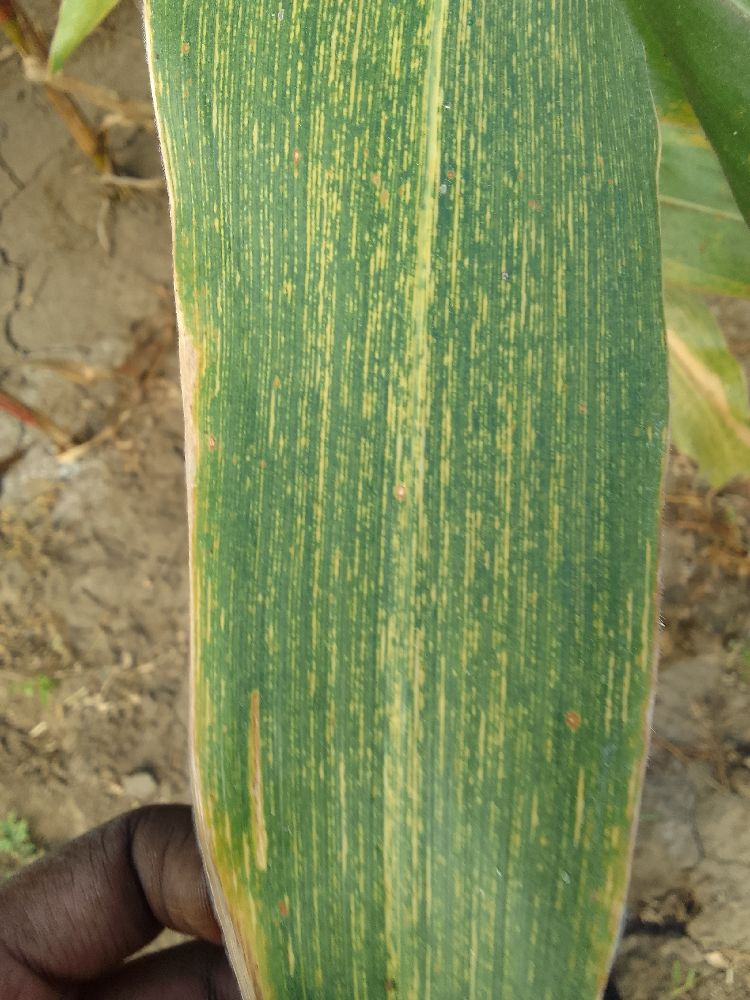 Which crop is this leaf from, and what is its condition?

maize, maize streak virus
